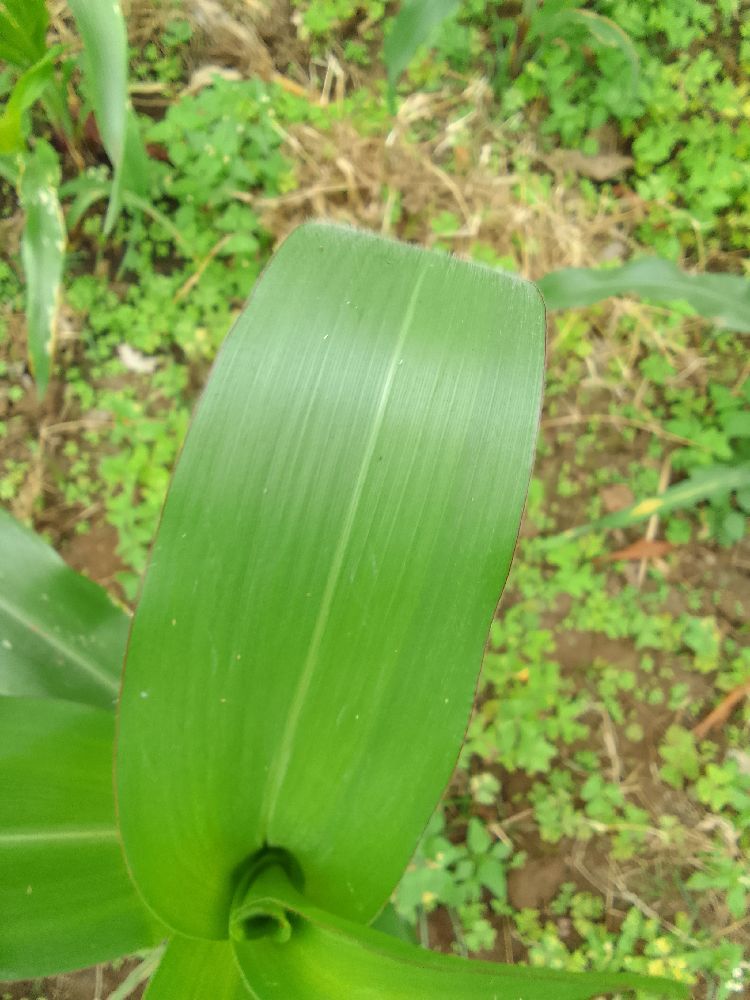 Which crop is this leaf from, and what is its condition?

maize, healthy
